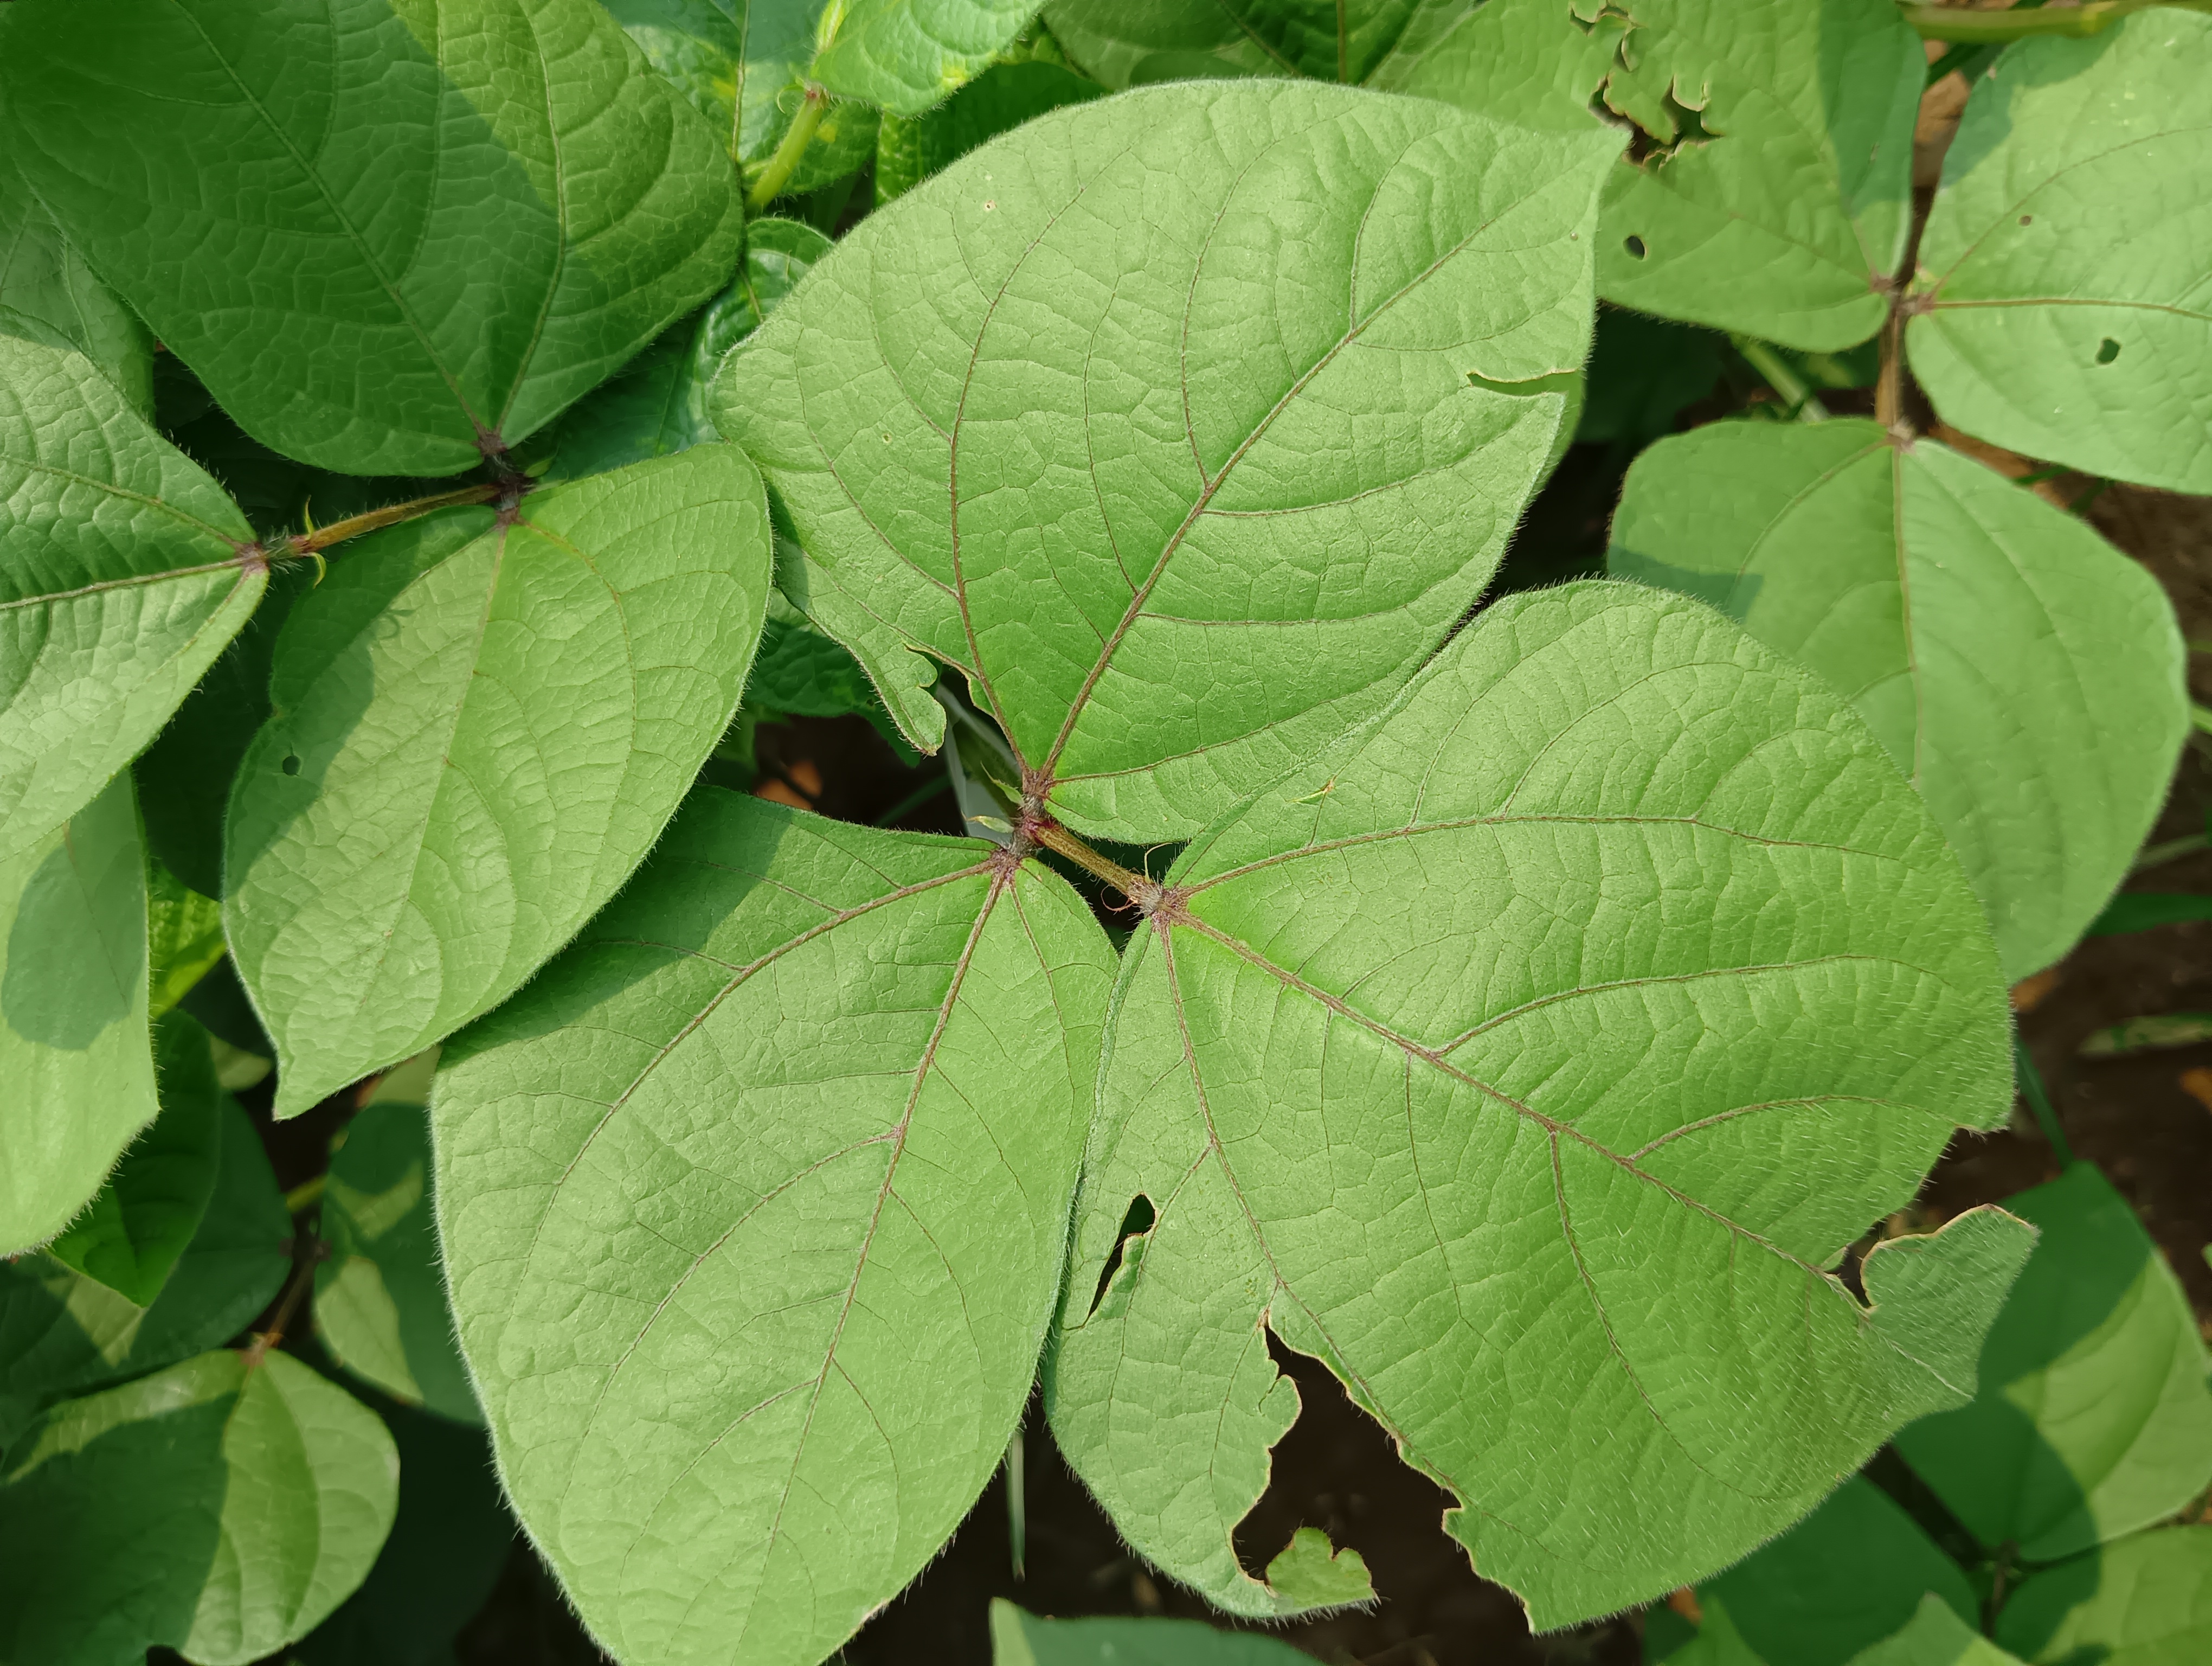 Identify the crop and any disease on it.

mungbean, healthy
